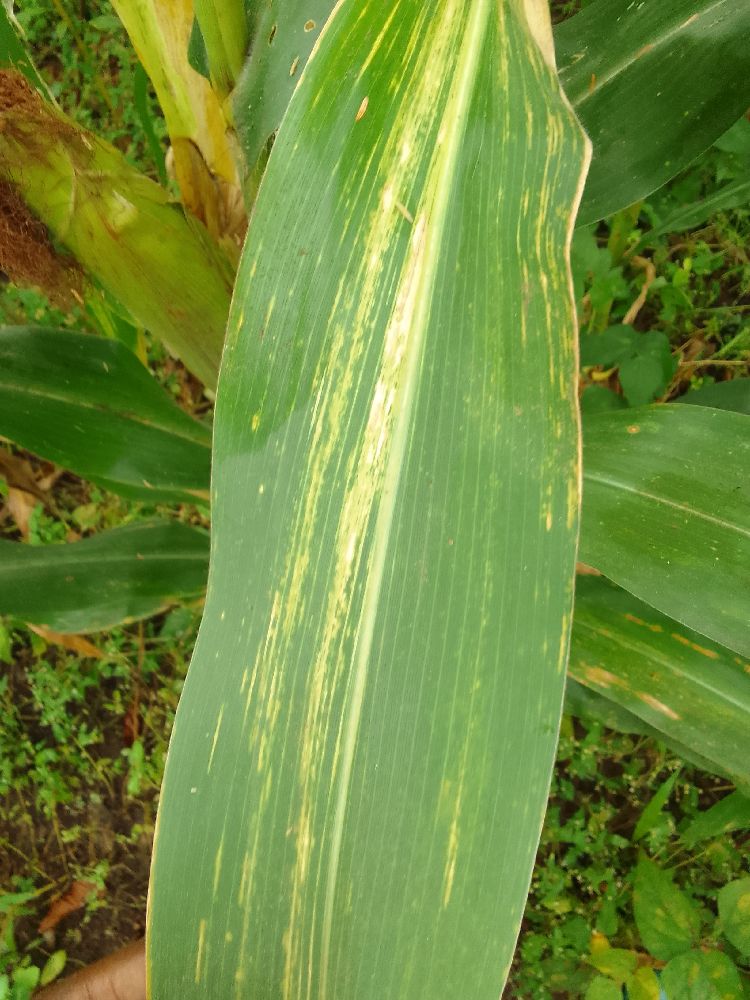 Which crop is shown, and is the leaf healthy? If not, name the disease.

maize, maize lethal necrosis
